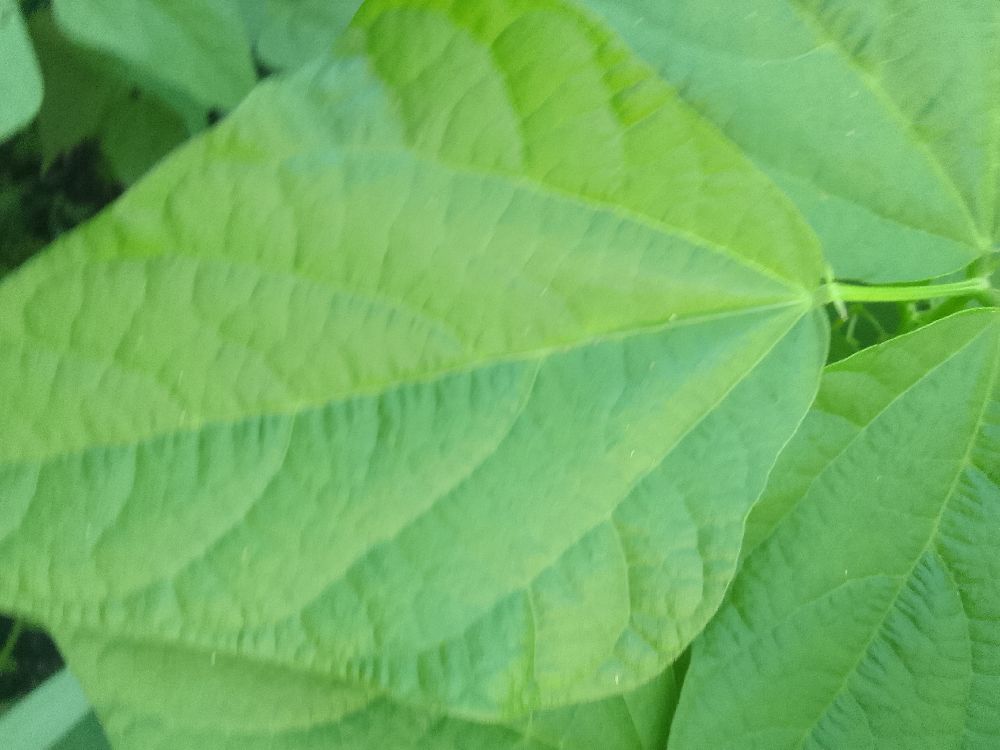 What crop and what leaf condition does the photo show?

common bean, healthy
